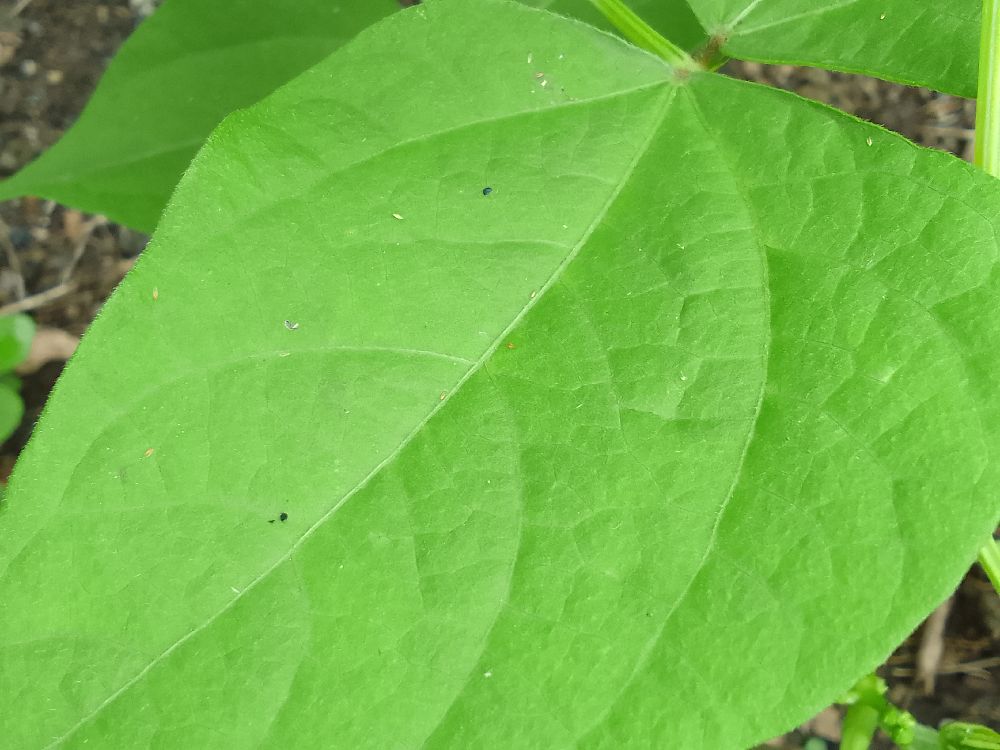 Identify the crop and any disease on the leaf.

common bean, healthy
